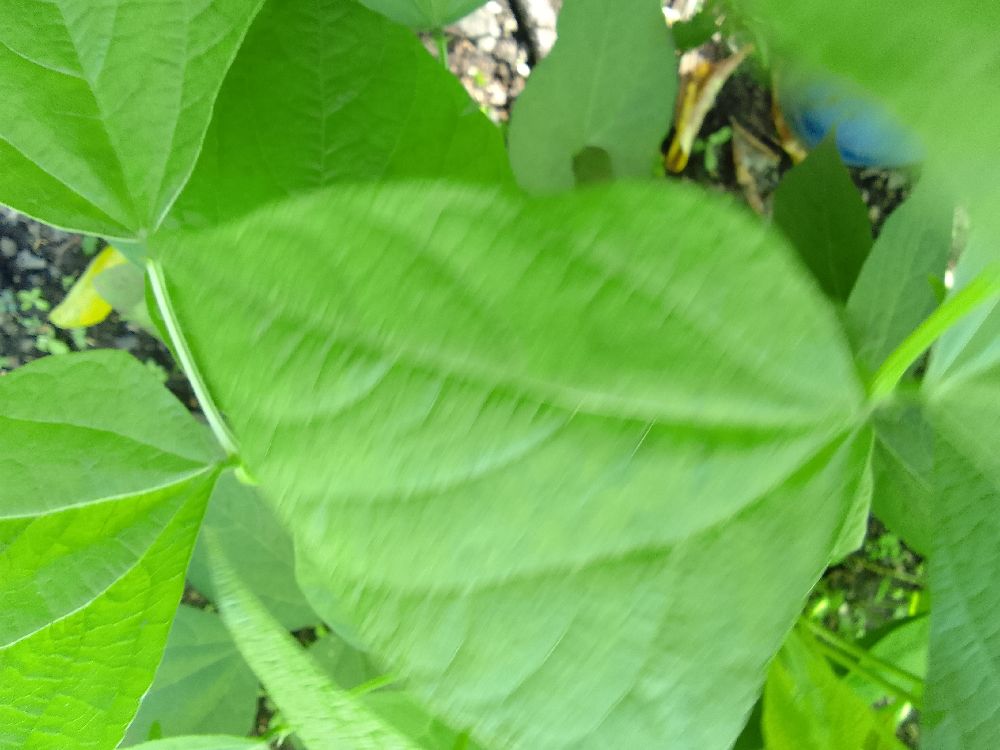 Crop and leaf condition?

common bean, healthy
